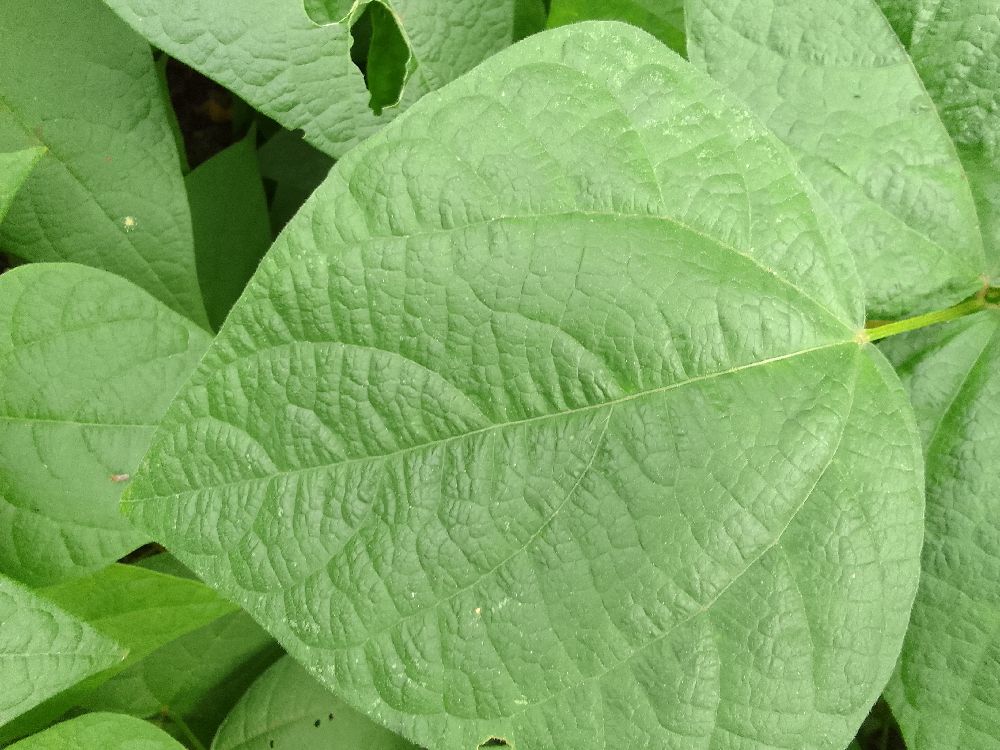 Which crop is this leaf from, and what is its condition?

common bean, healthy
